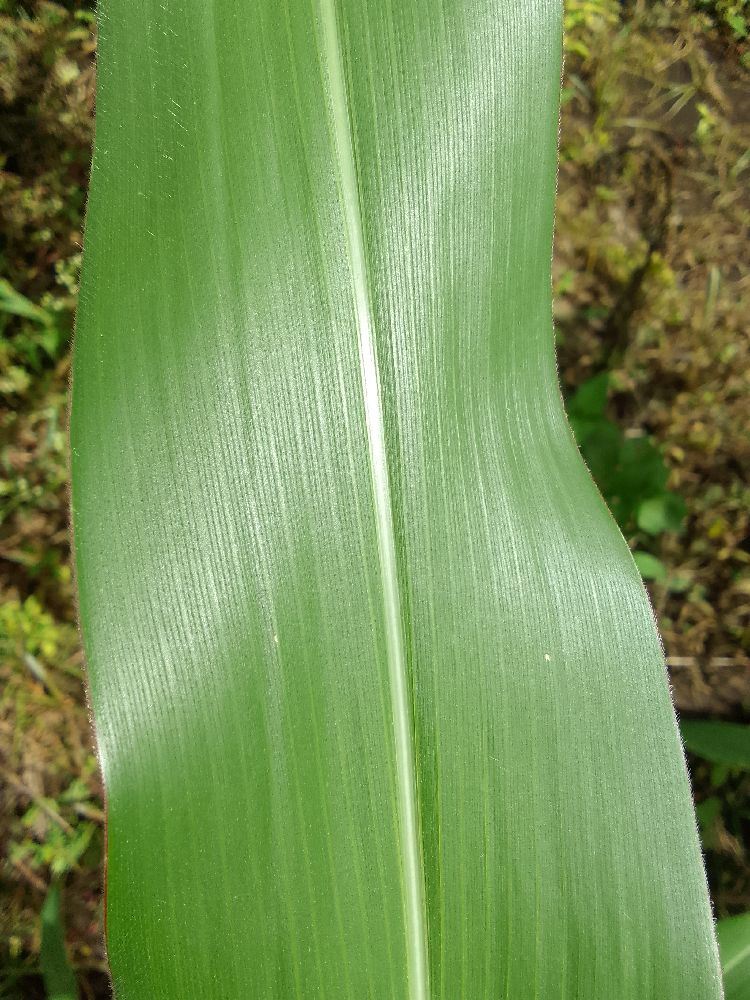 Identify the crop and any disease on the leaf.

maize, healthy
